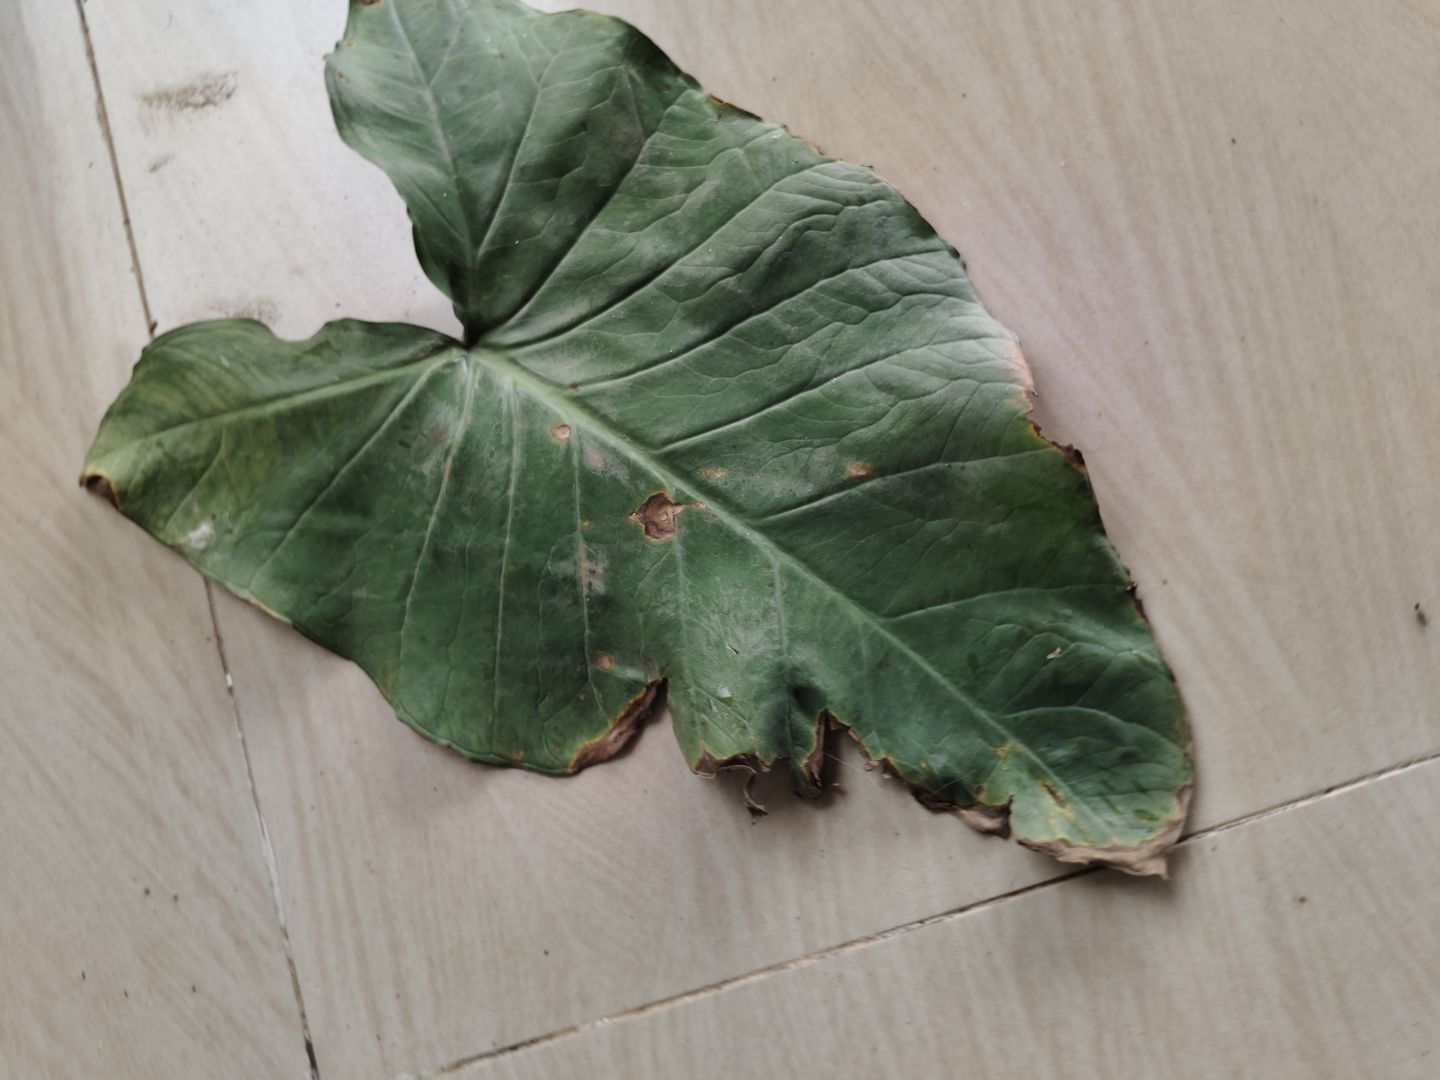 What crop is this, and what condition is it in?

taro, leaf blight
